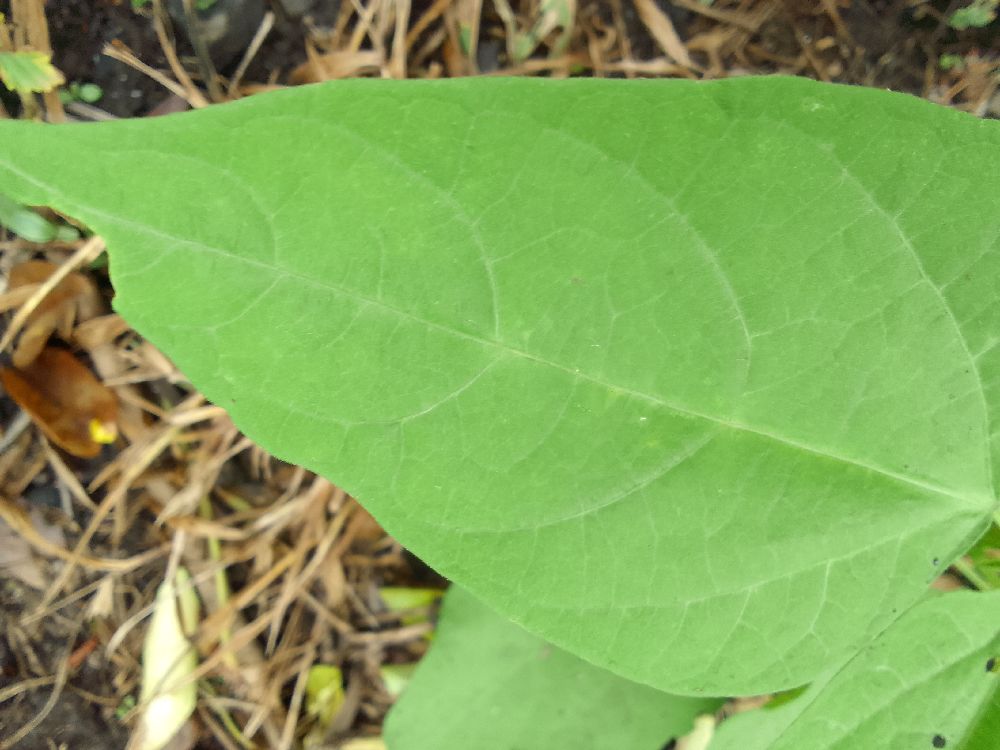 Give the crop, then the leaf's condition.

common bean, healthy
